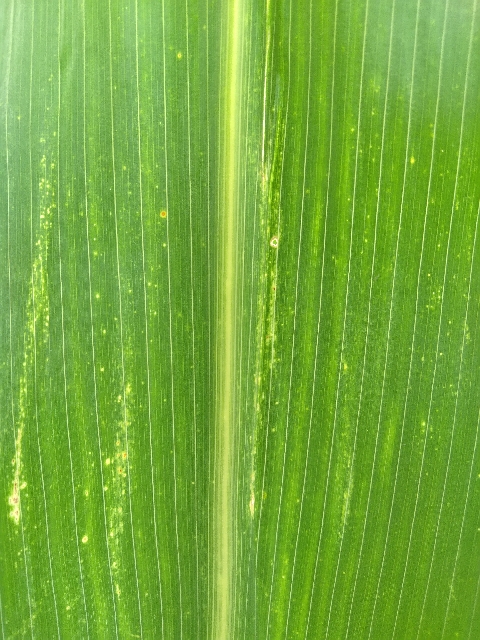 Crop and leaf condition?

maize, maize lethal necrosis
